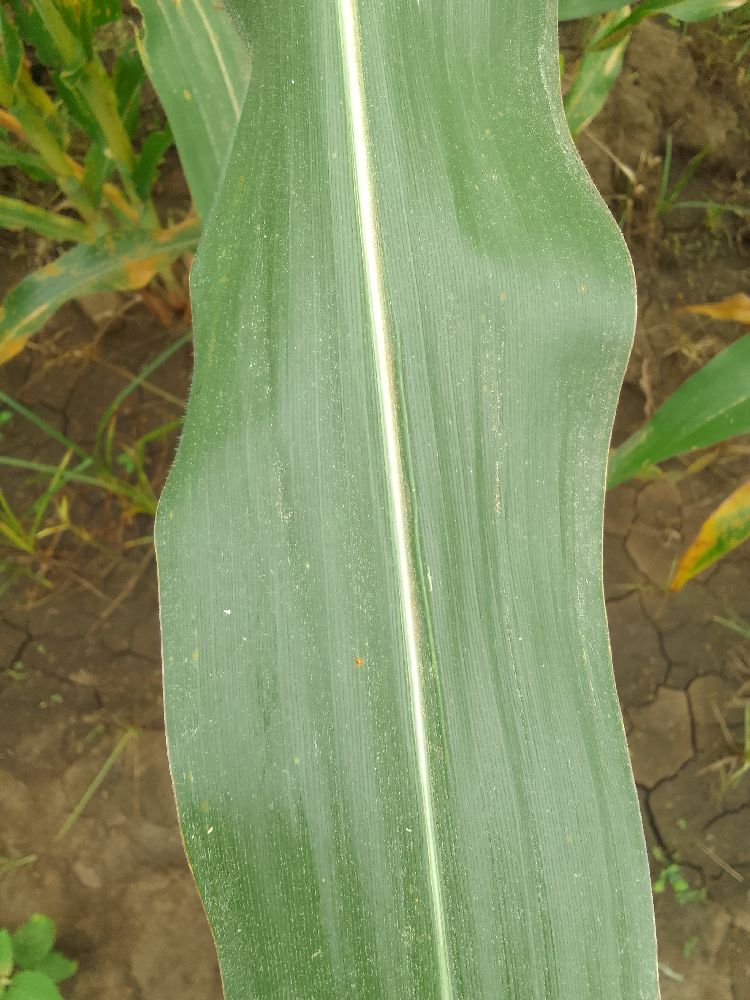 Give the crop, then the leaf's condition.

maize, healthy
